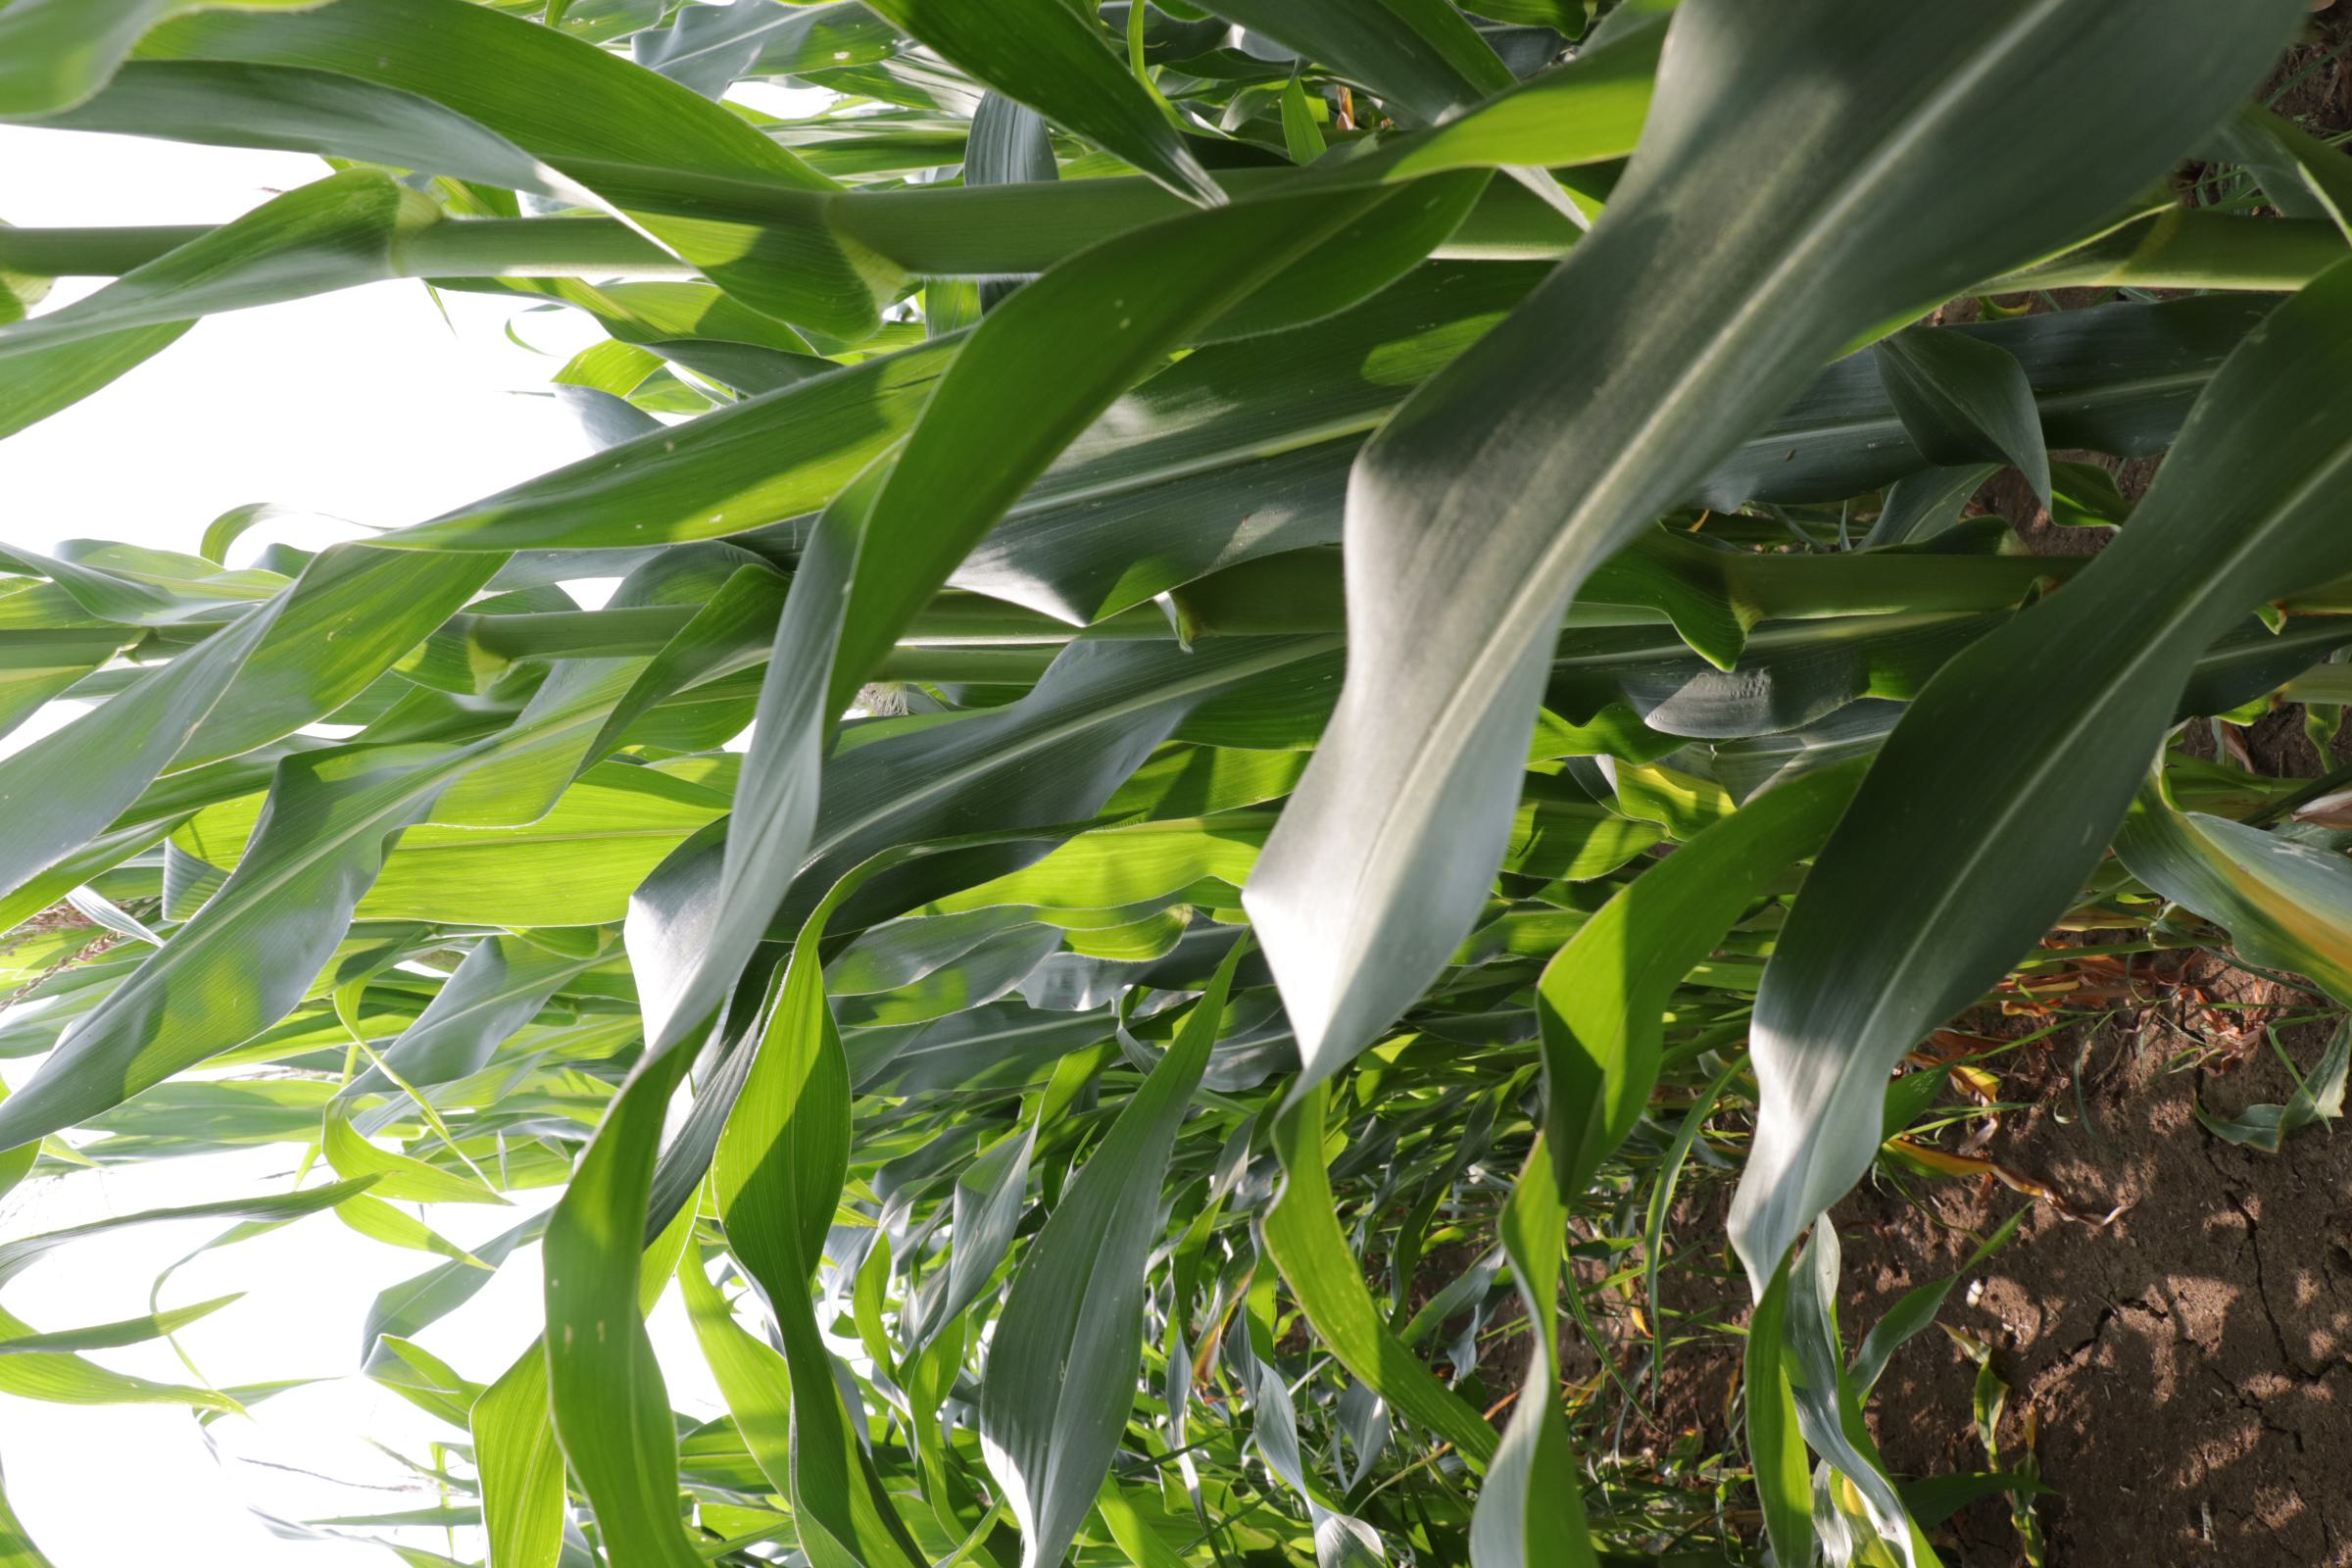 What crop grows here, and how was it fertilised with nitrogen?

maize, full nitrogen fertilisation
